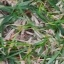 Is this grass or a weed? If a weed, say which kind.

grass
